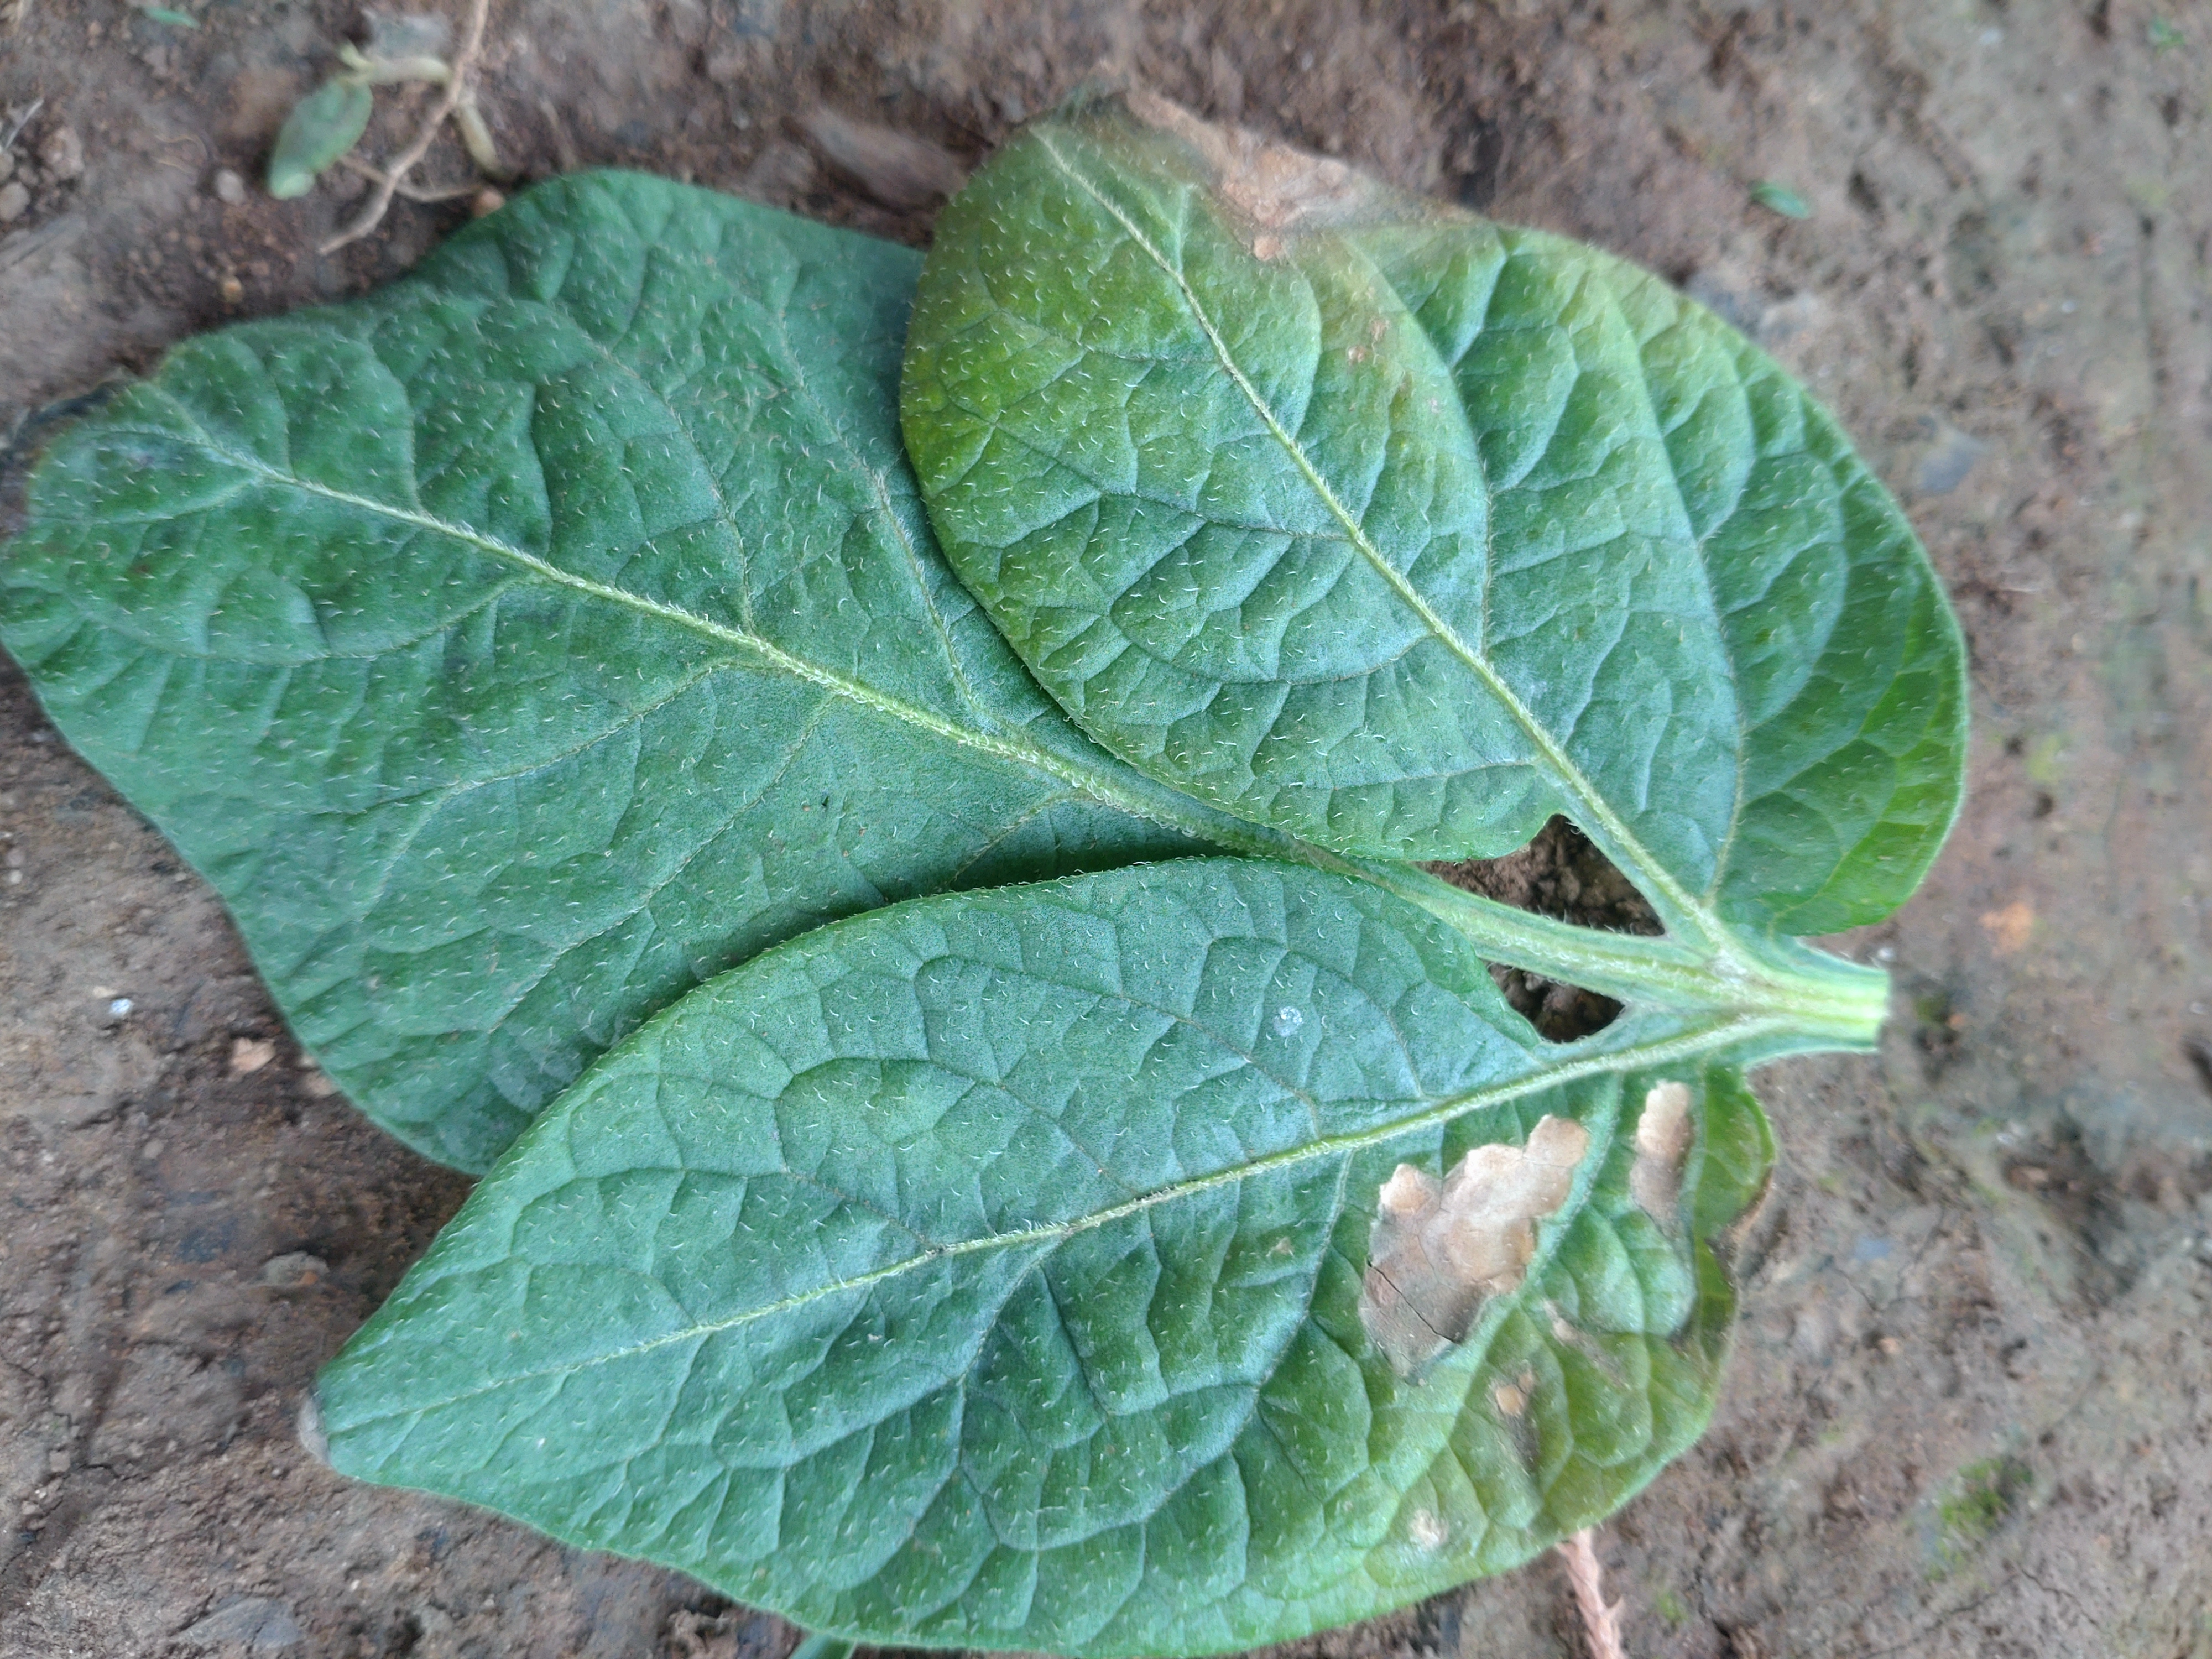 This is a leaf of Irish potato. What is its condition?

early blight
